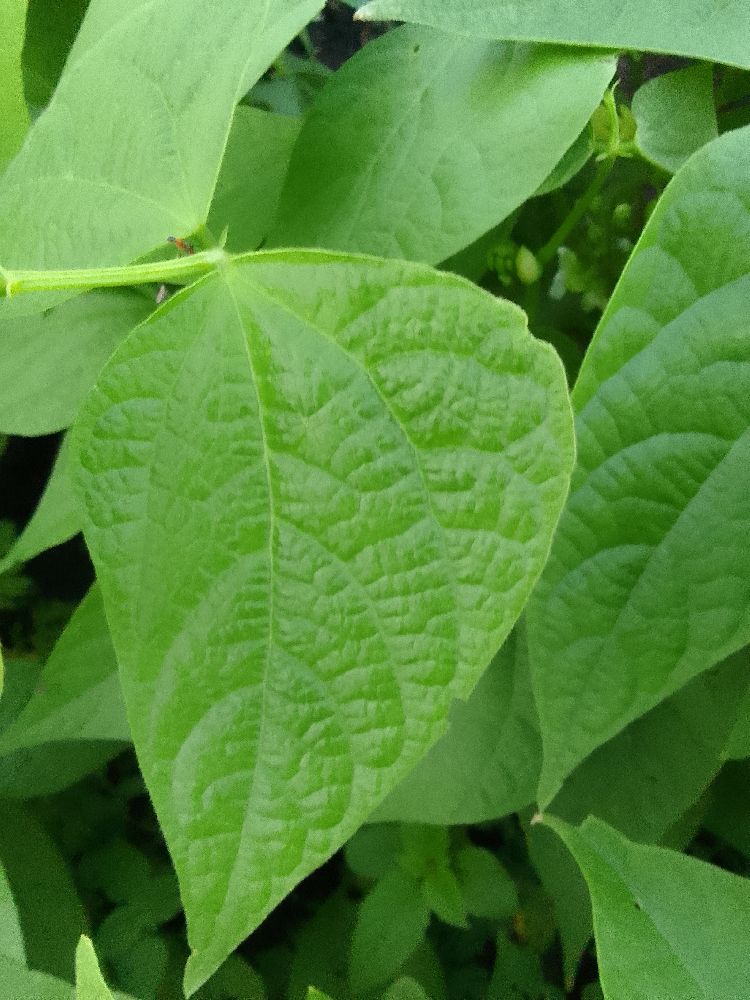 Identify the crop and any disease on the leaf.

common bean, healthy
